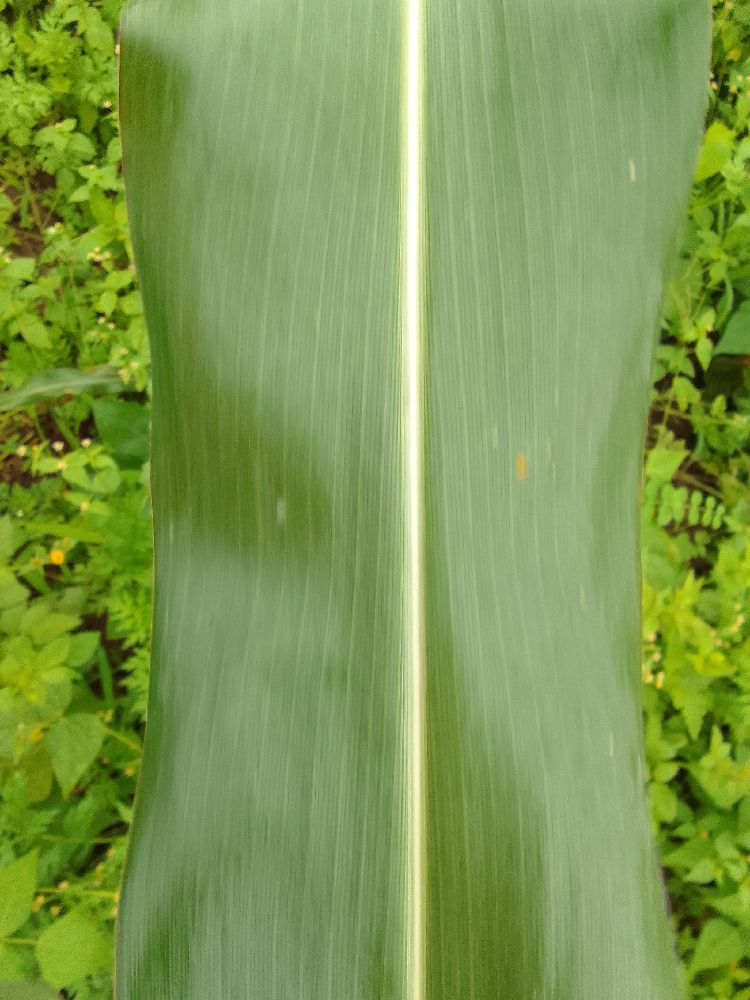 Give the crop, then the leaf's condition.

maize, healthy
